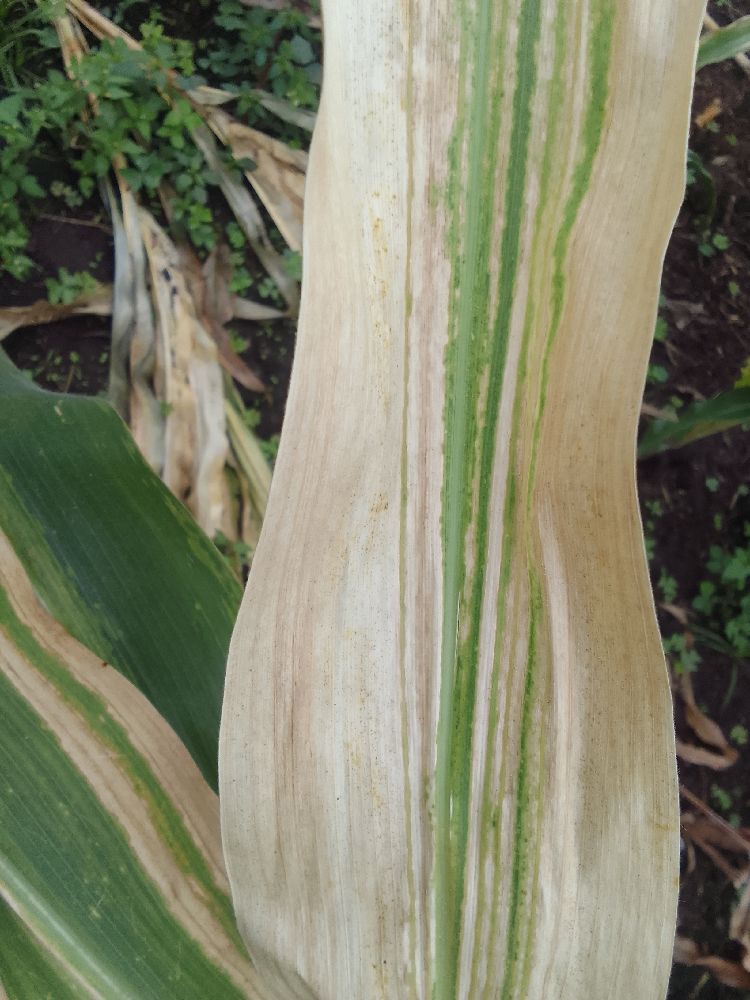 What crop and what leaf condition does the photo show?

maize, maize lethal necrosis
